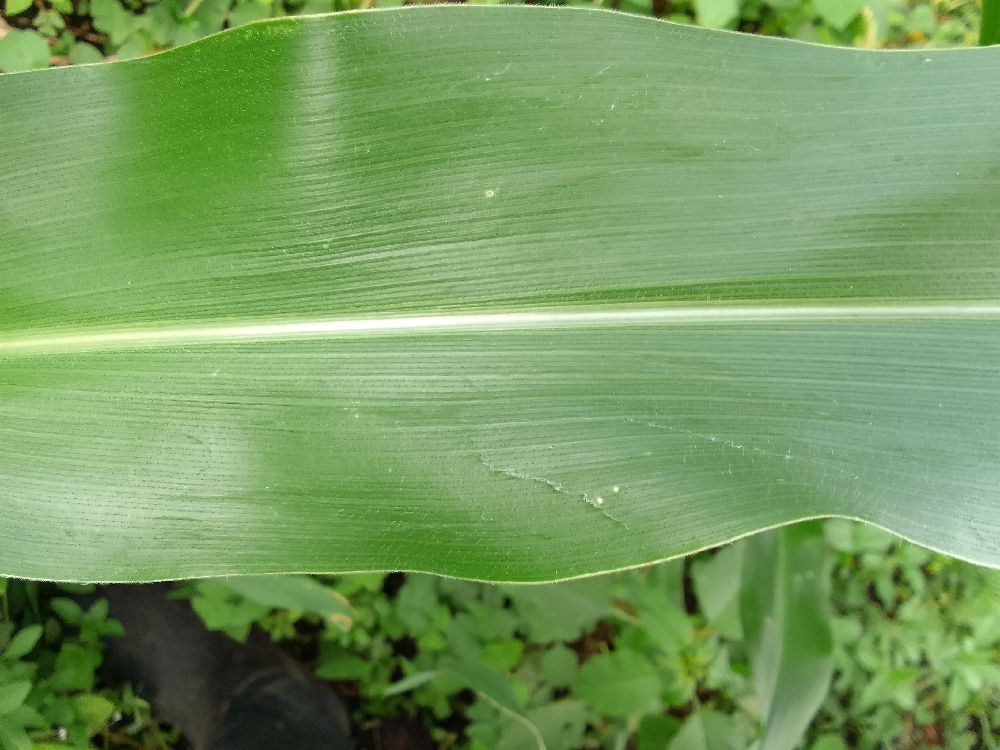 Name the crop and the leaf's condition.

maize, healthy
